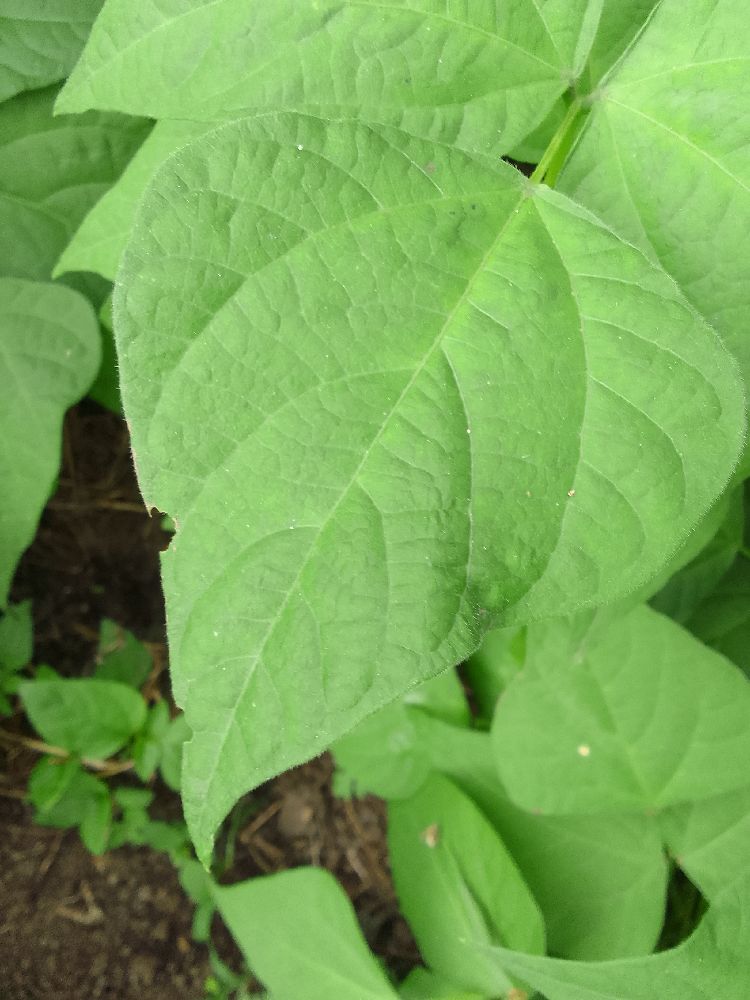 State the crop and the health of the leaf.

common bean, healthy
